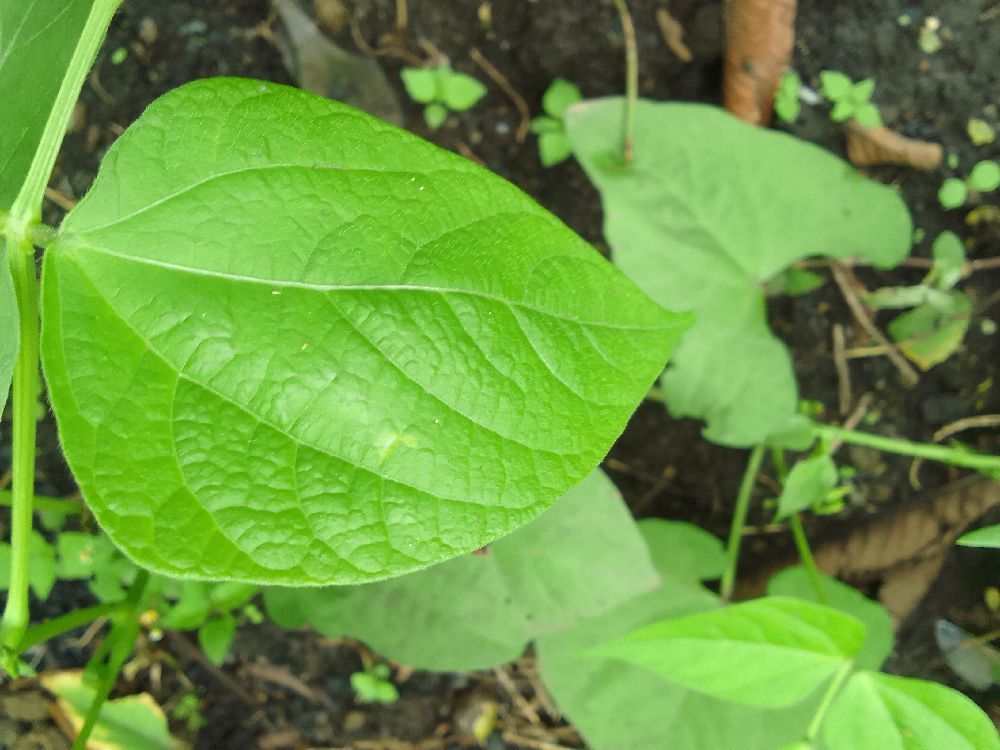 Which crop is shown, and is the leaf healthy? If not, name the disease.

common bean, healthy
